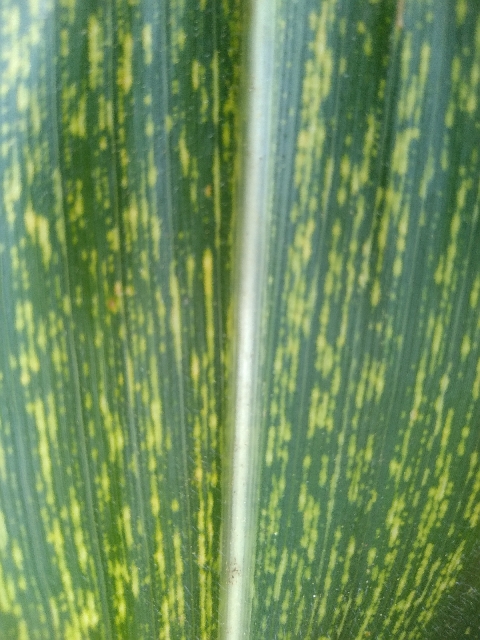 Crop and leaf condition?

maize, maize streak virus
